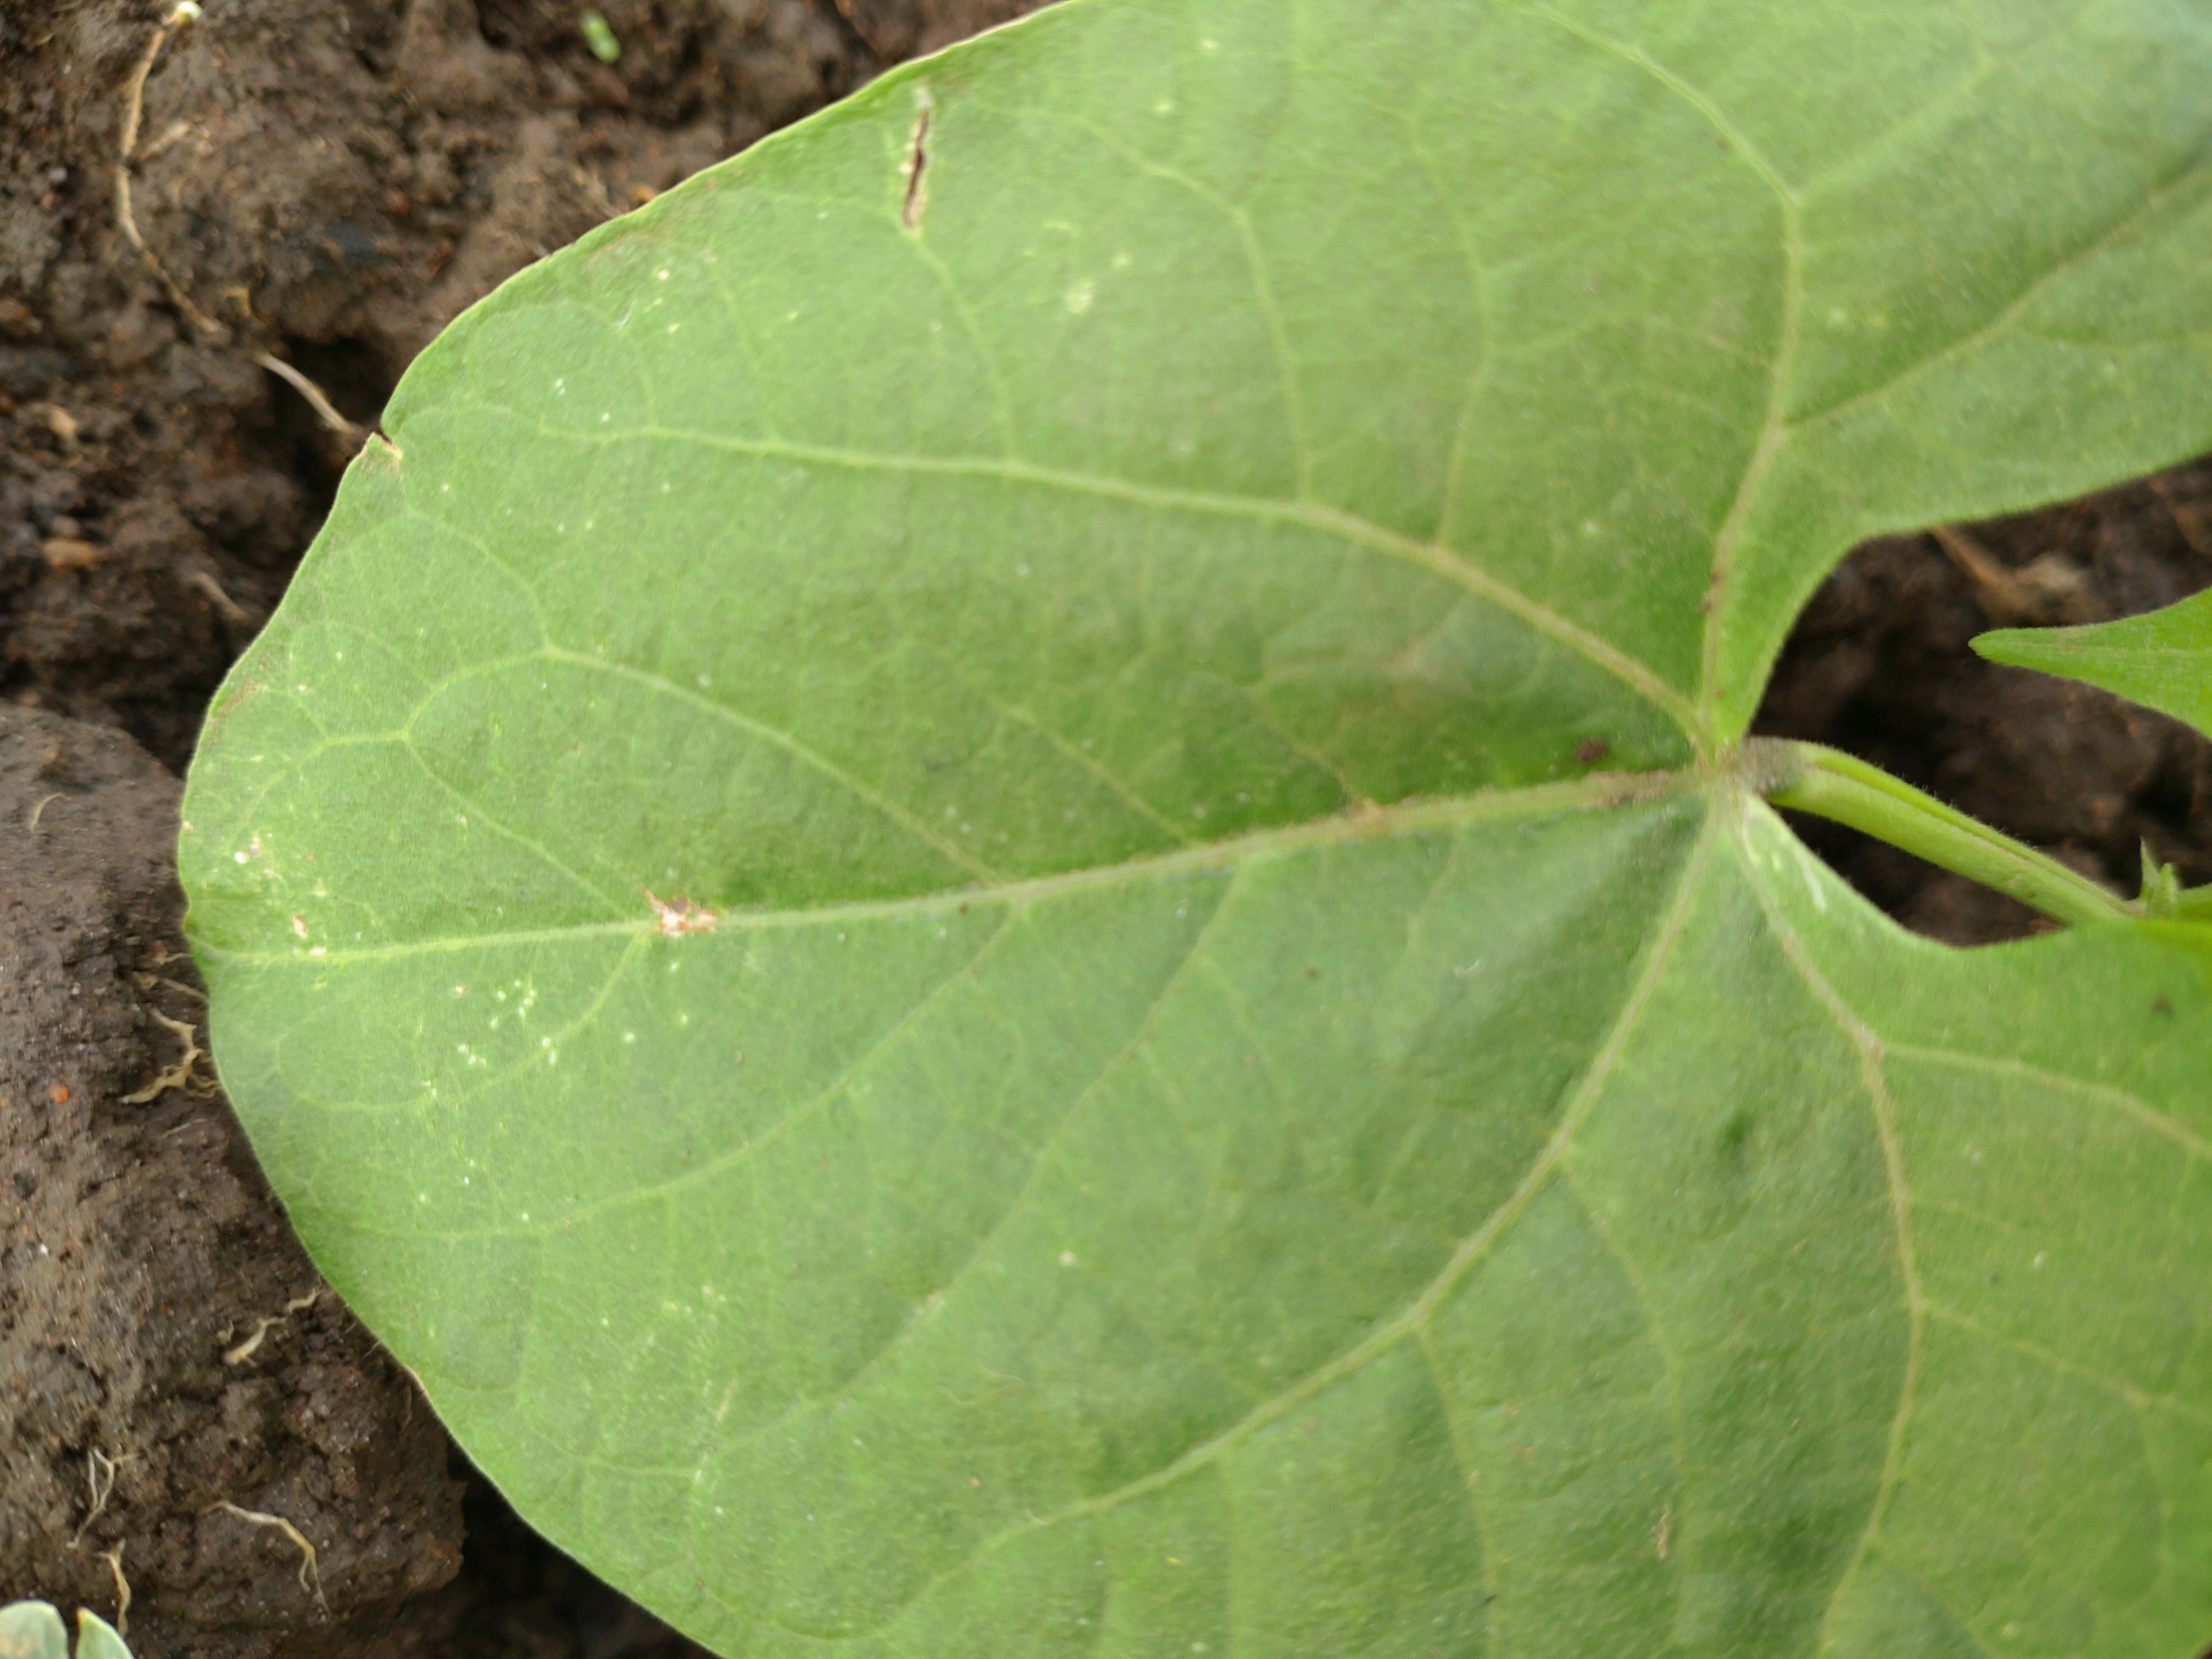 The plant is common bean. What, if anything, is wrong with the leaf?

healthy
